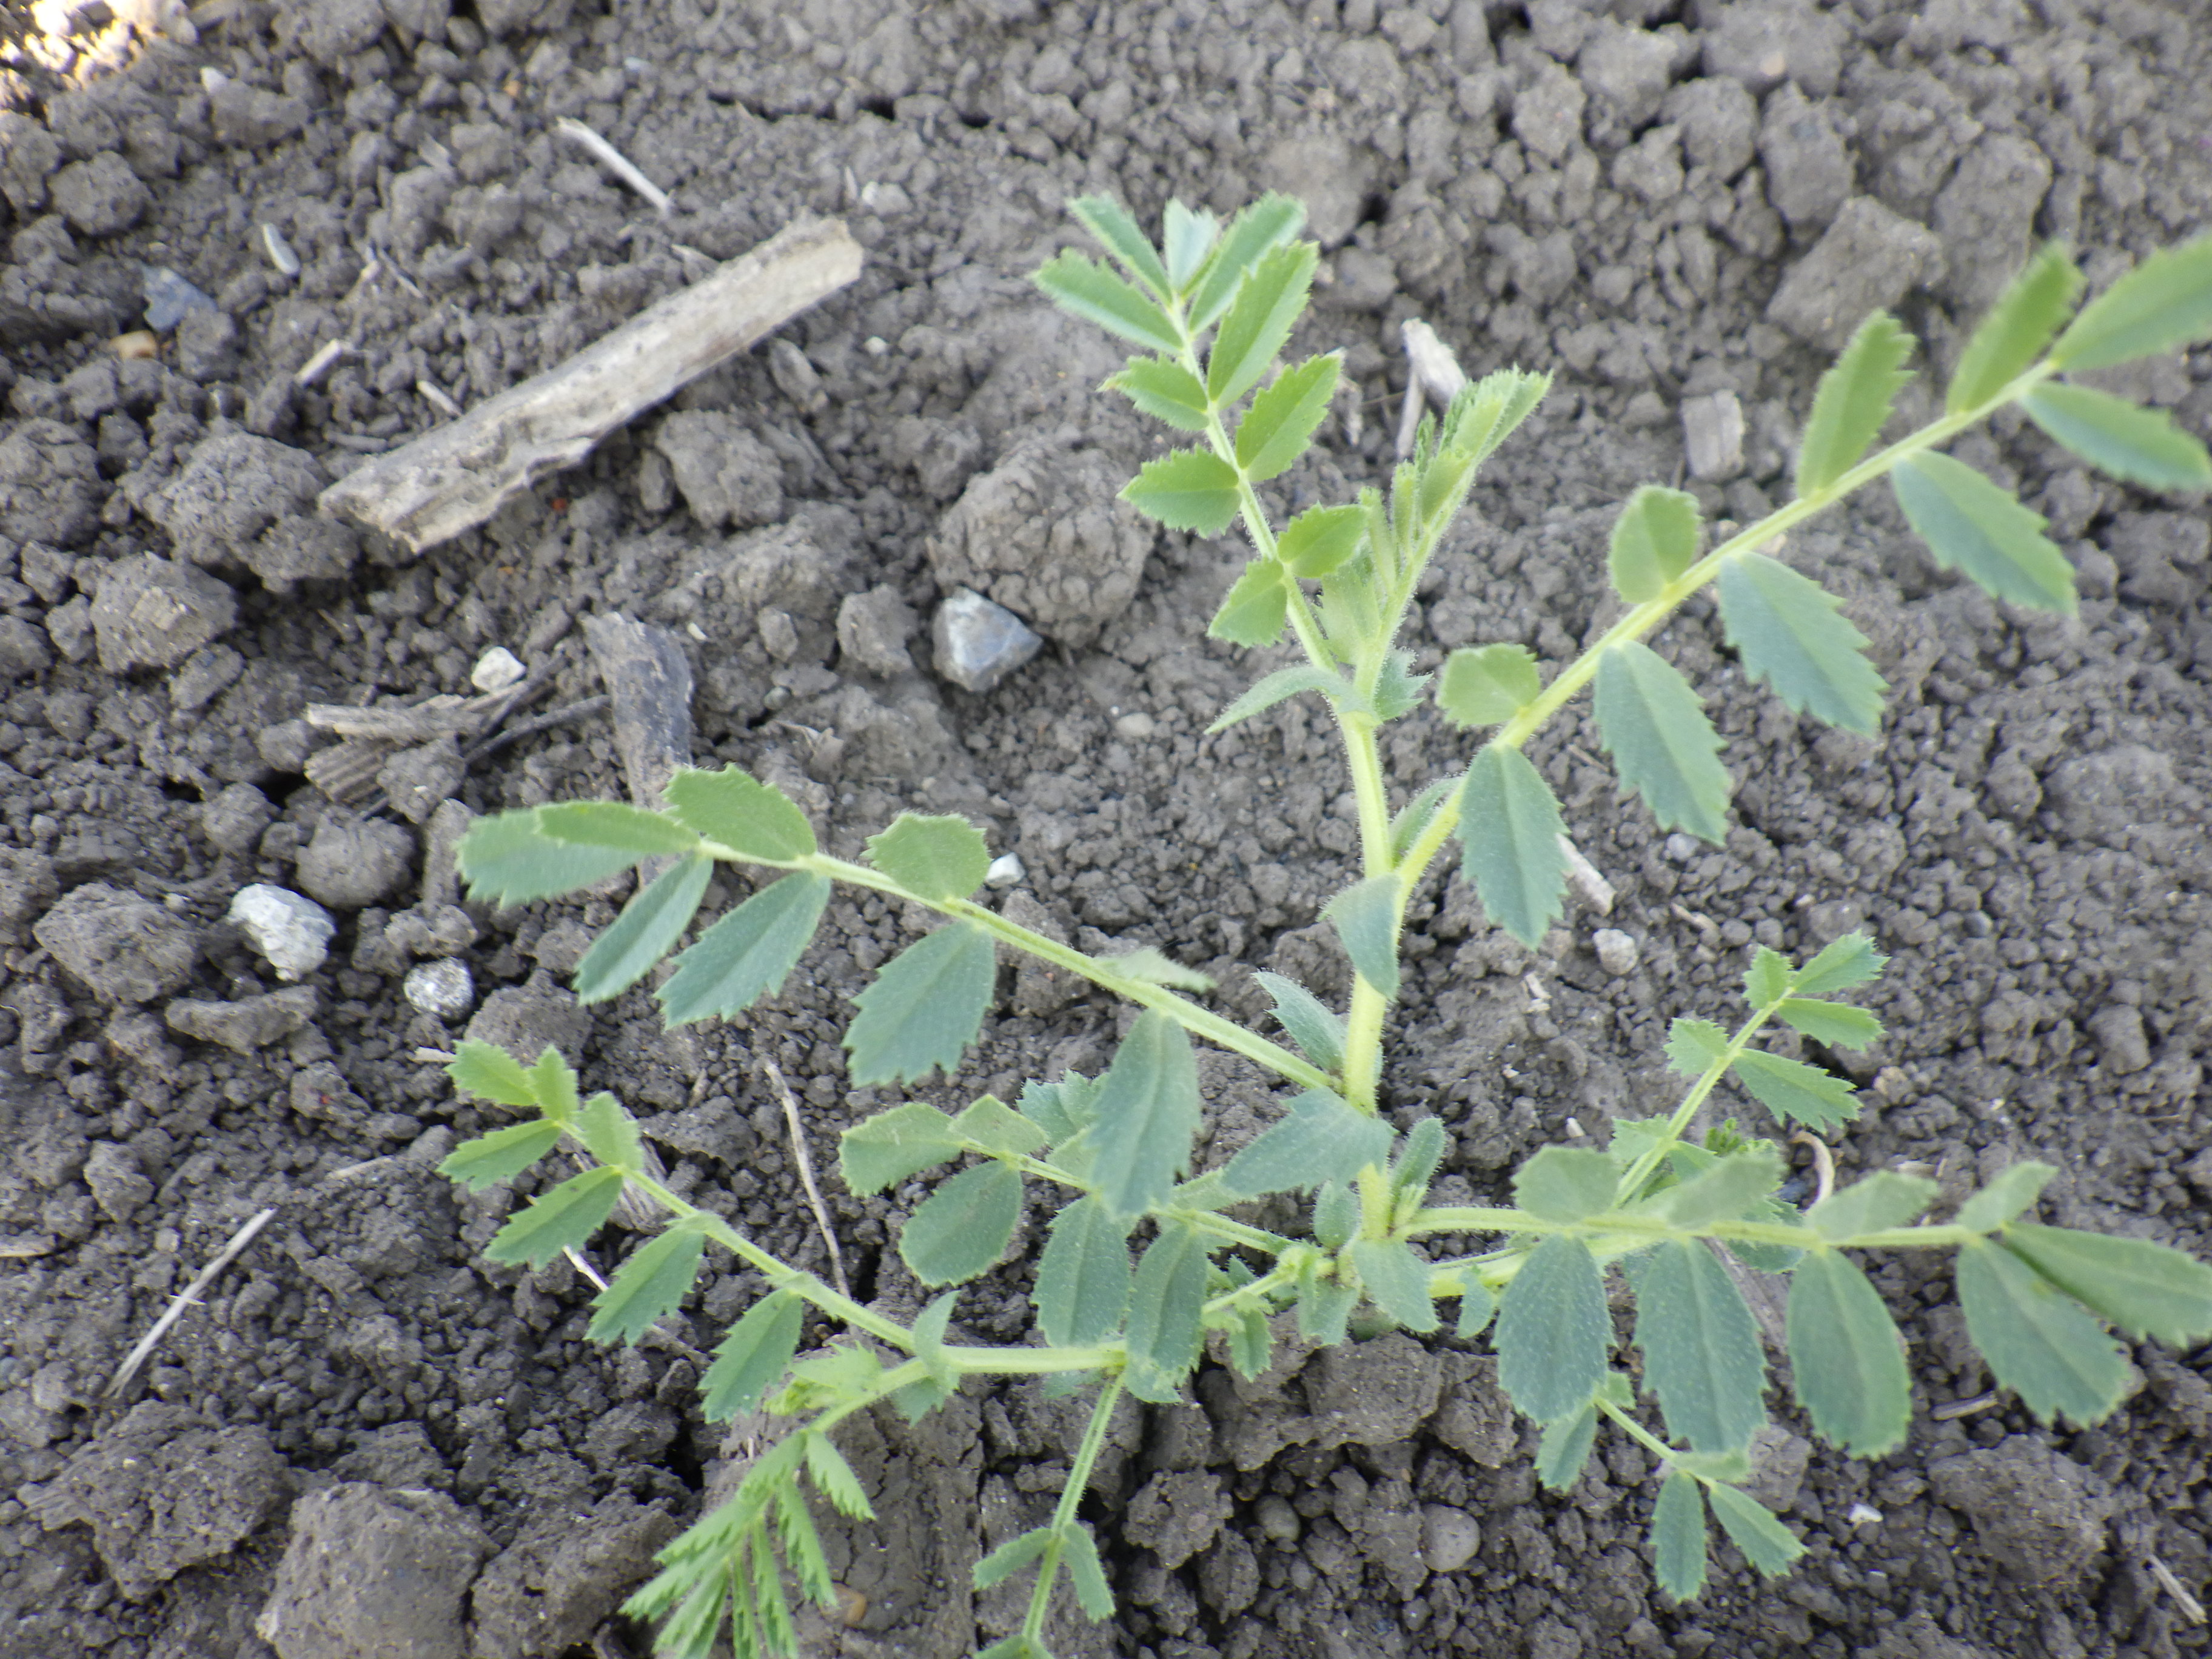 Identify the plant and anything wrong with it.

chickpeas, healthy
